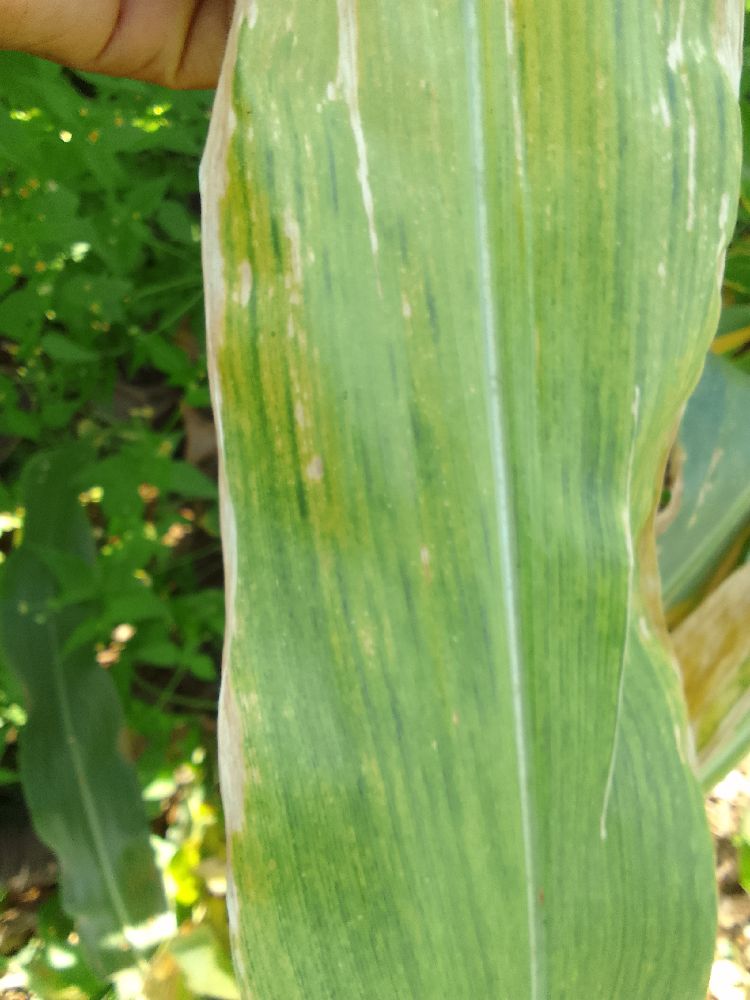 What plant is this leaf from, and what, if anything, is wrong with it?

maize, maize lethal necrosis
